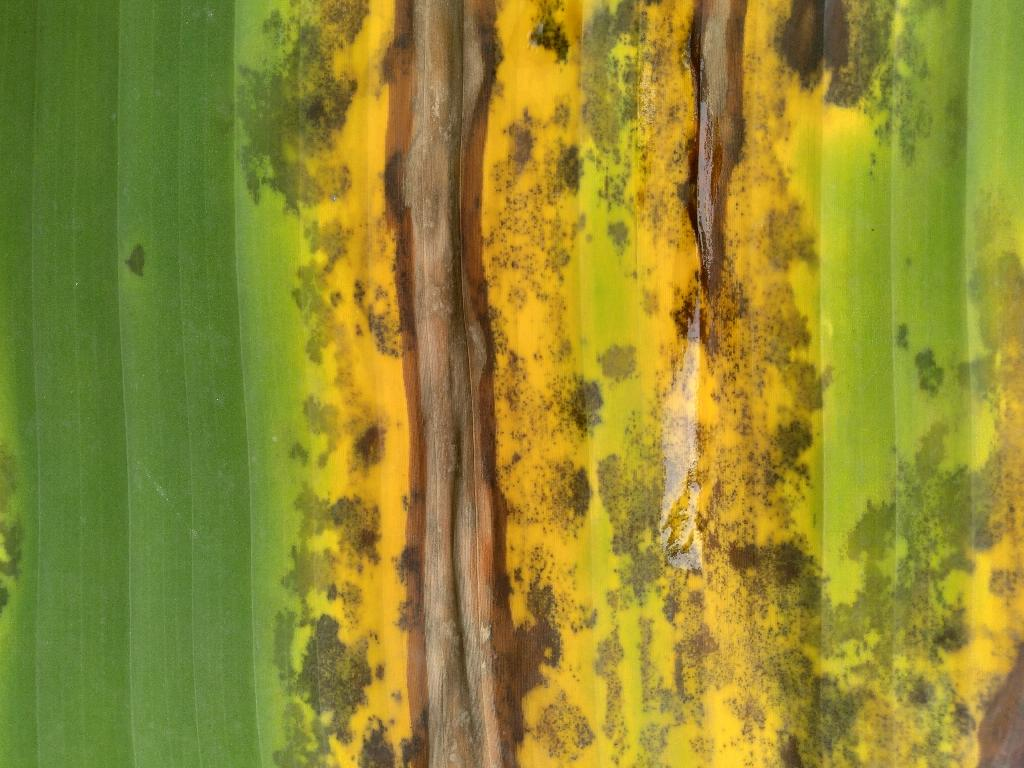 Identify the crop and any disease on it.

banana, black sigatoka
